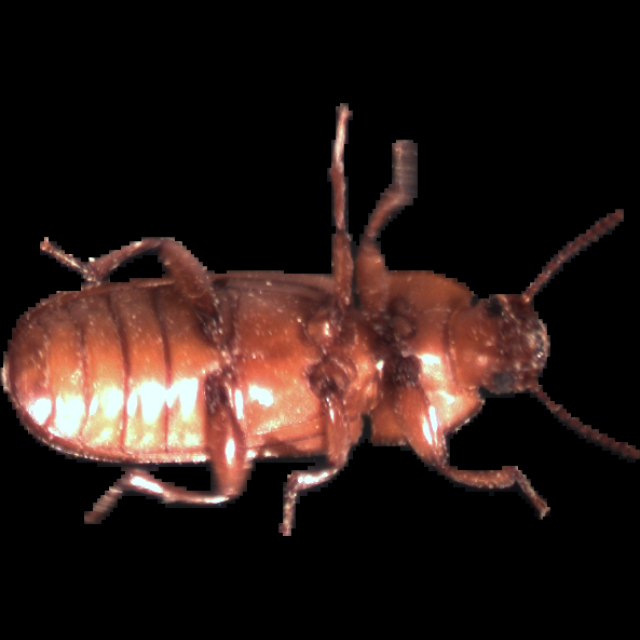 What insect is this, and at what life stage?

mealworm beetle
